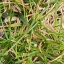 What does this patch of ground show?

grass
